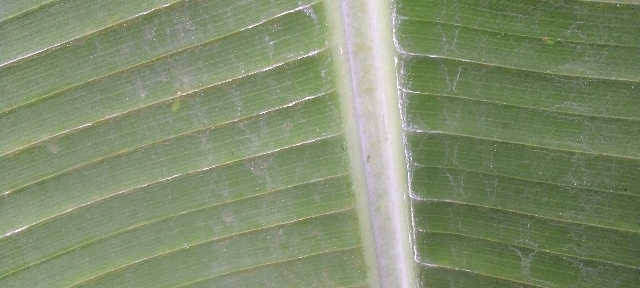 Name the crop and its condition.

banana, healthy
